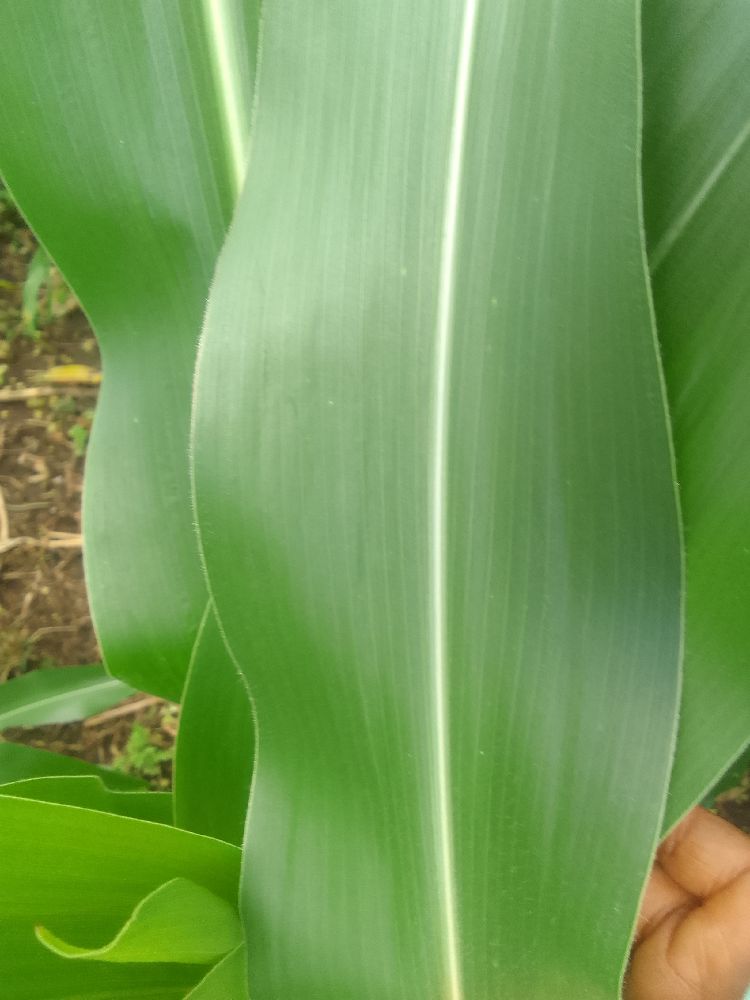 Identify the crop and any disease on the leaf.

maize, healthy
